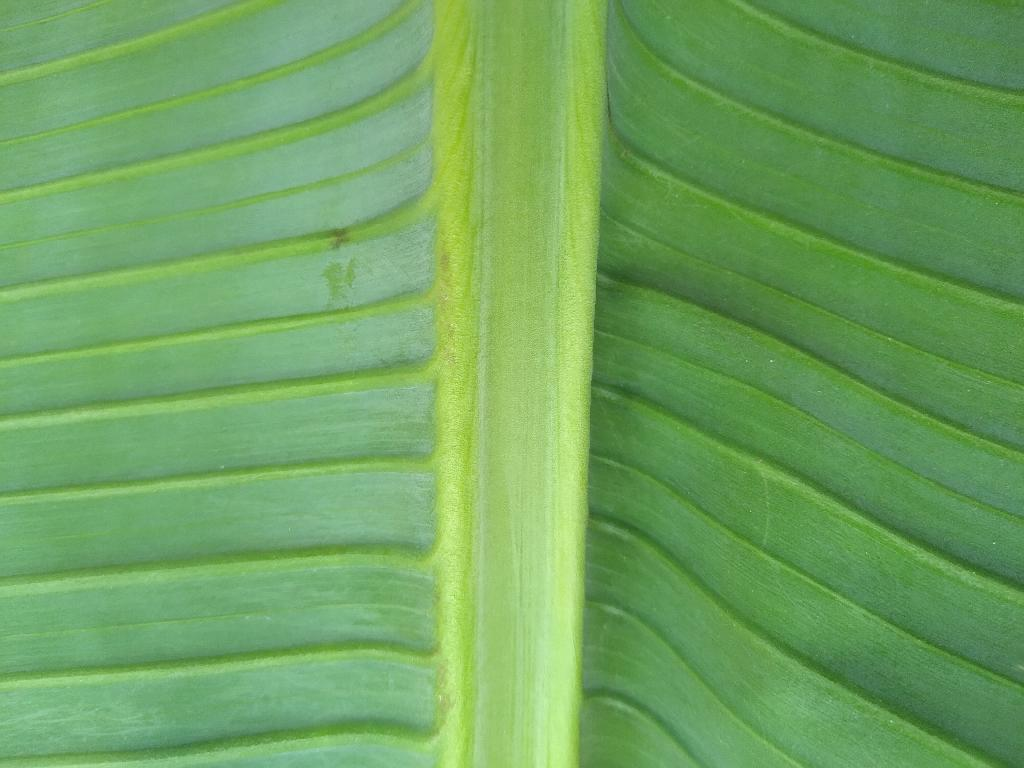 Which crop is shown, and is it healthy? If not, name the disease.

banana, healthy
